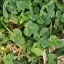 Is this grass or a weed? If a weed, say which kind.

unstructured weed
